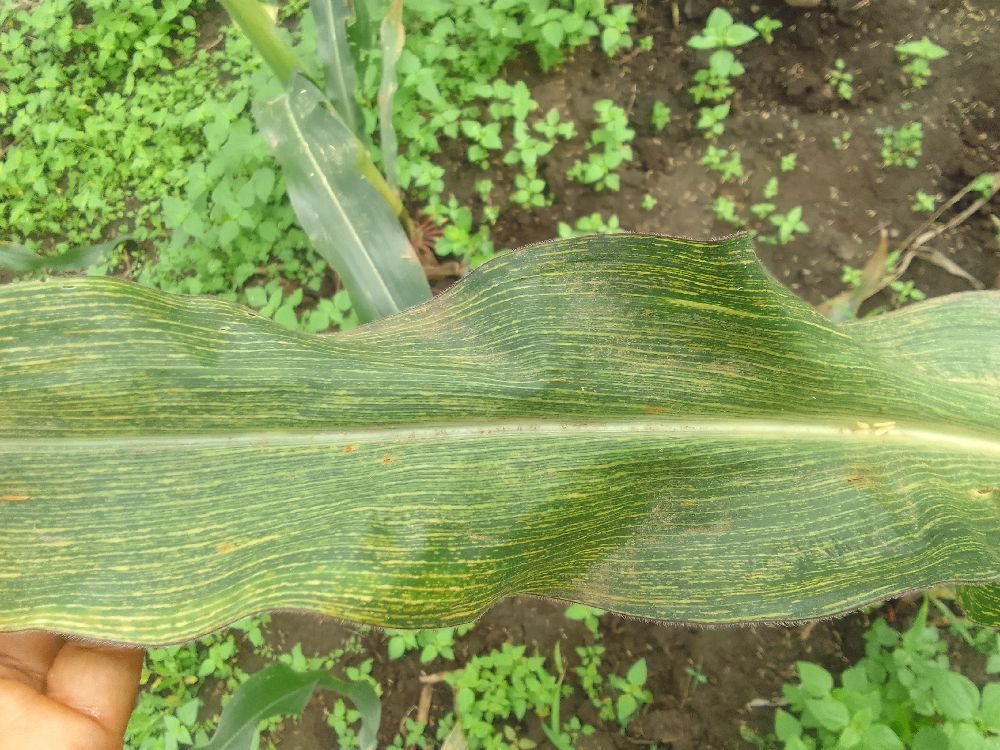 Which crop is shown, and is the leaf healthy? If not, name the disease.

maize, maize streak virus
